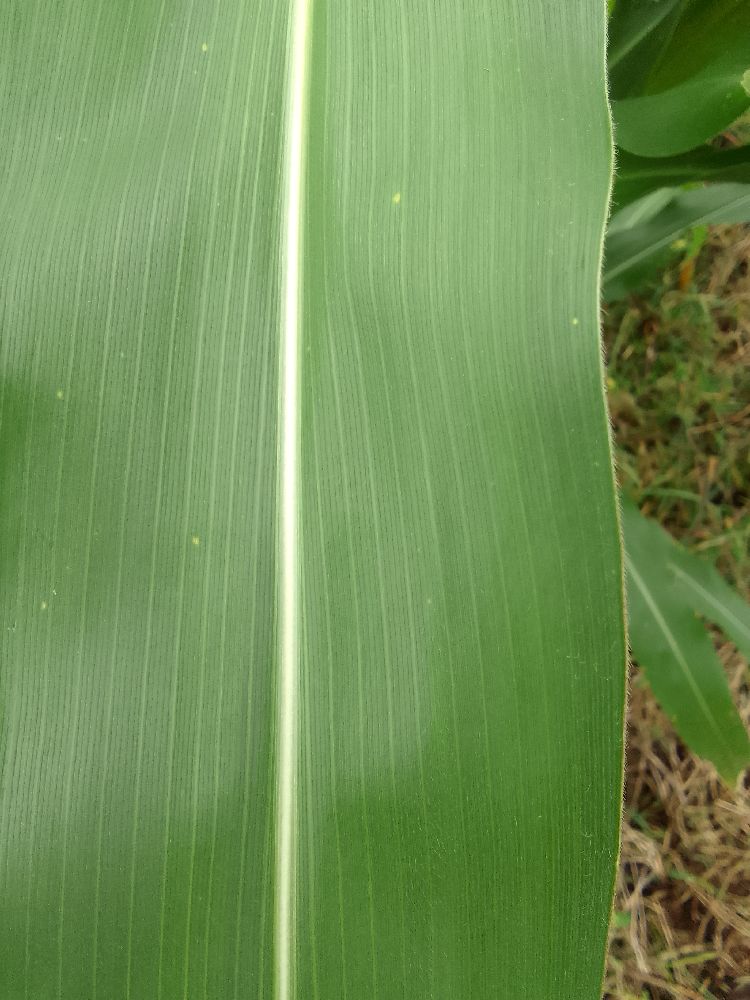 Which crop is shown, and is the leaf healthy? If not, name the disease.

maize, healthy
